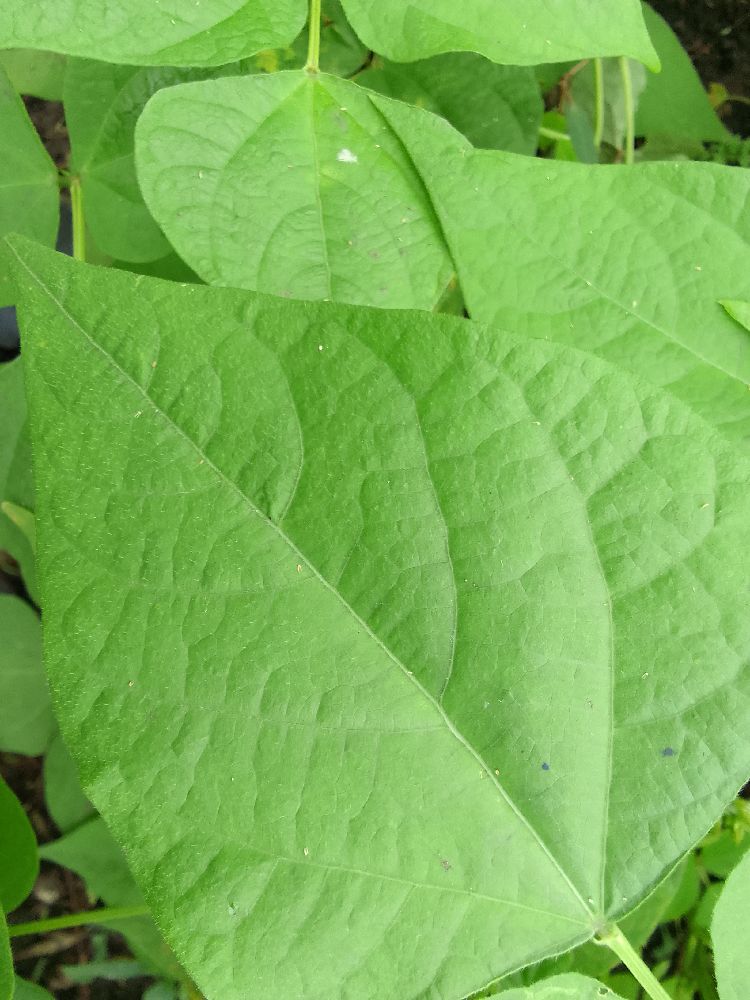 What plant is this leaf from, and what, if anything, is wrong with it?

common bean, healthy
